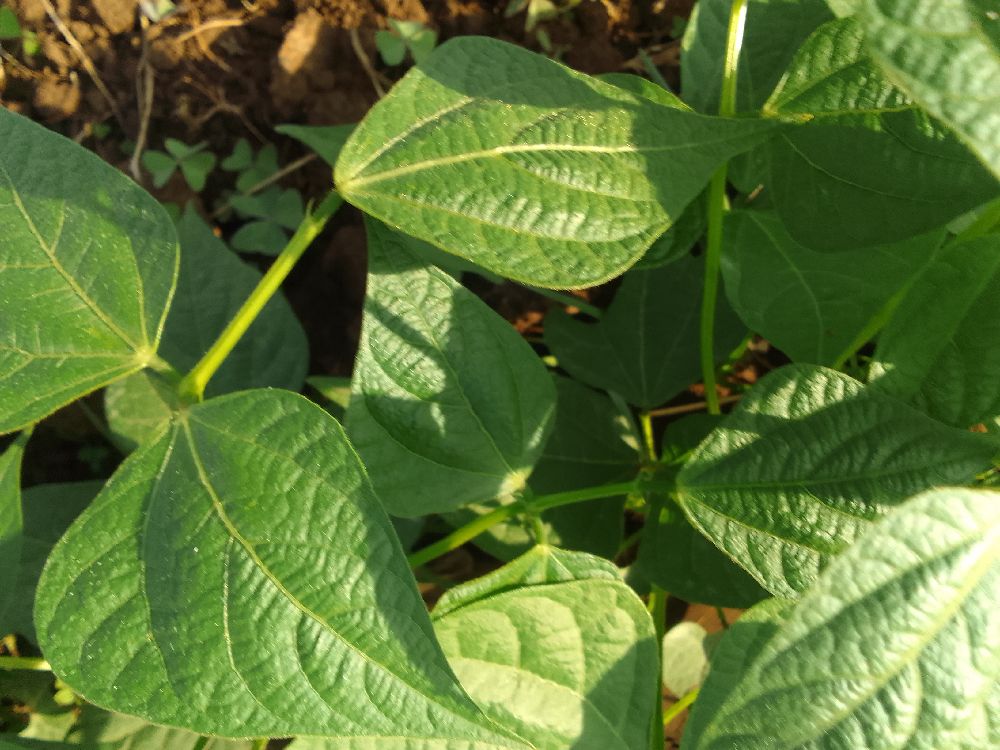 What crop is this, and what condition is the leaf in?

common bean, healthy
